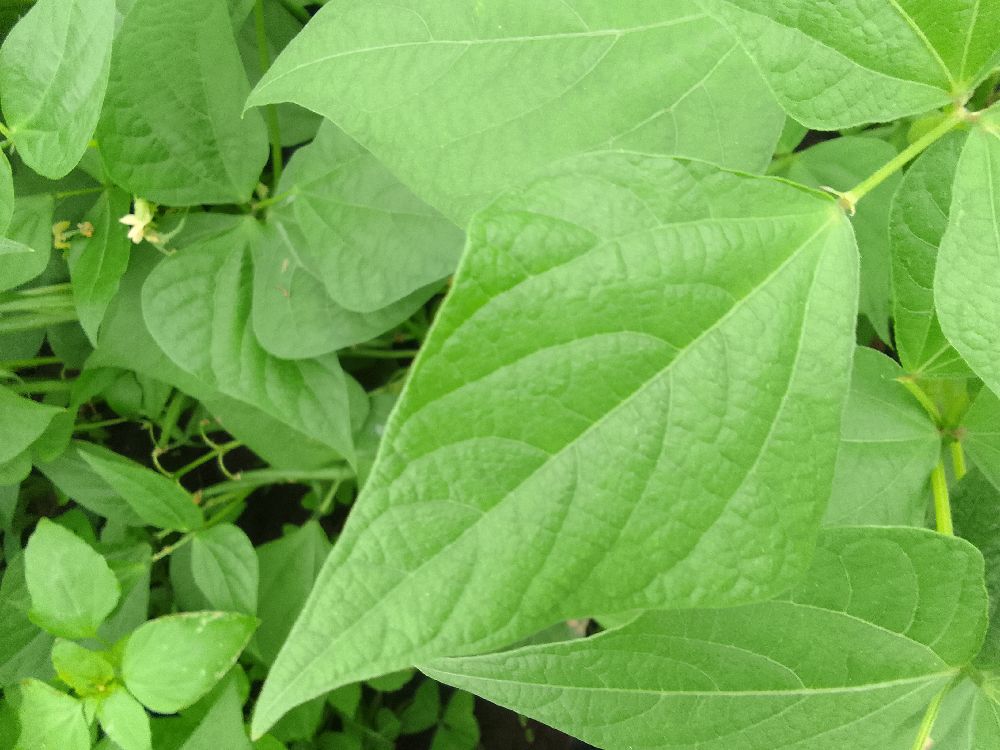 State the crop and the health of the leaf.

common bean, healthy
